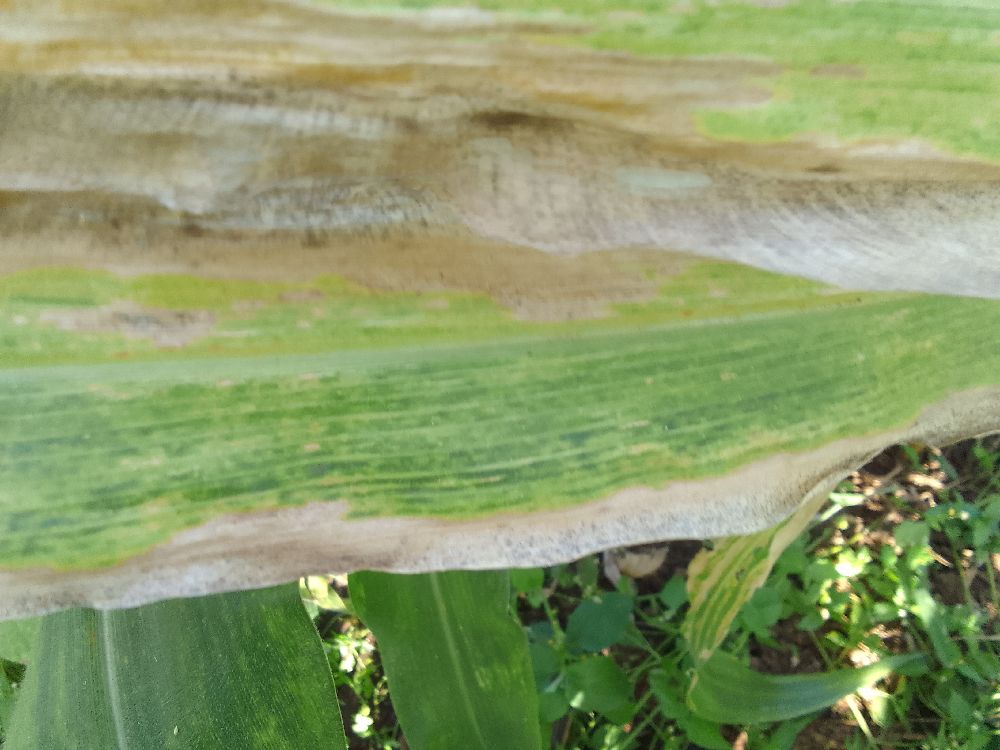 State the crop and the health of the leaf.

maize, maize lethal necrosis
